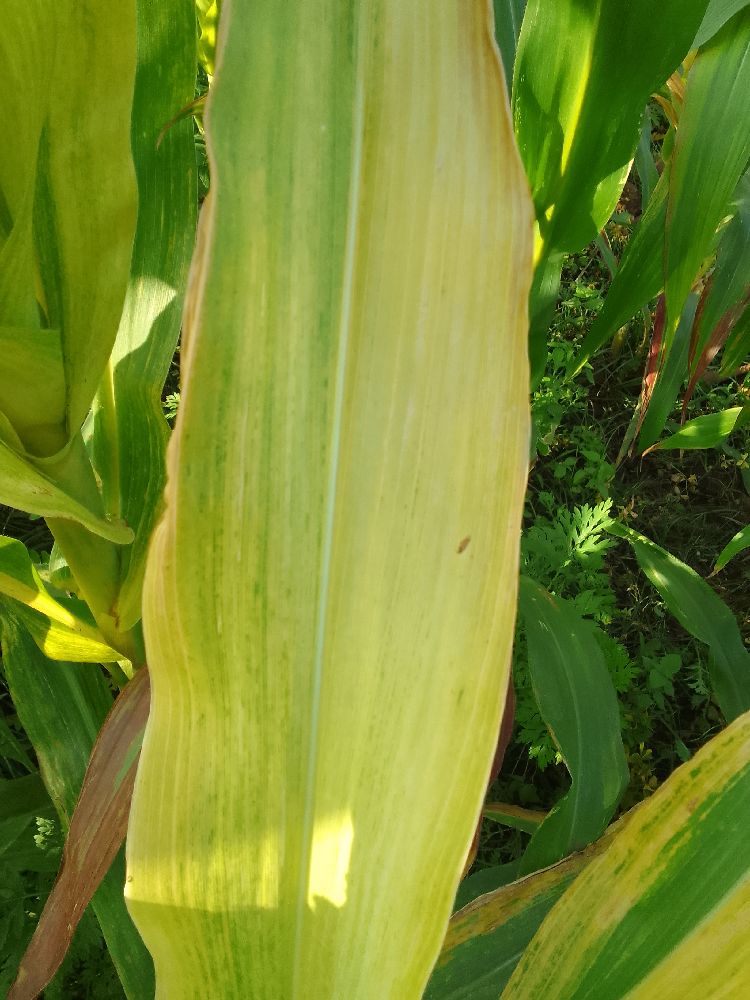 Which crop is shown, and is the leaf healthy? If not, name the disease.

maize, maize lethal necrosis
